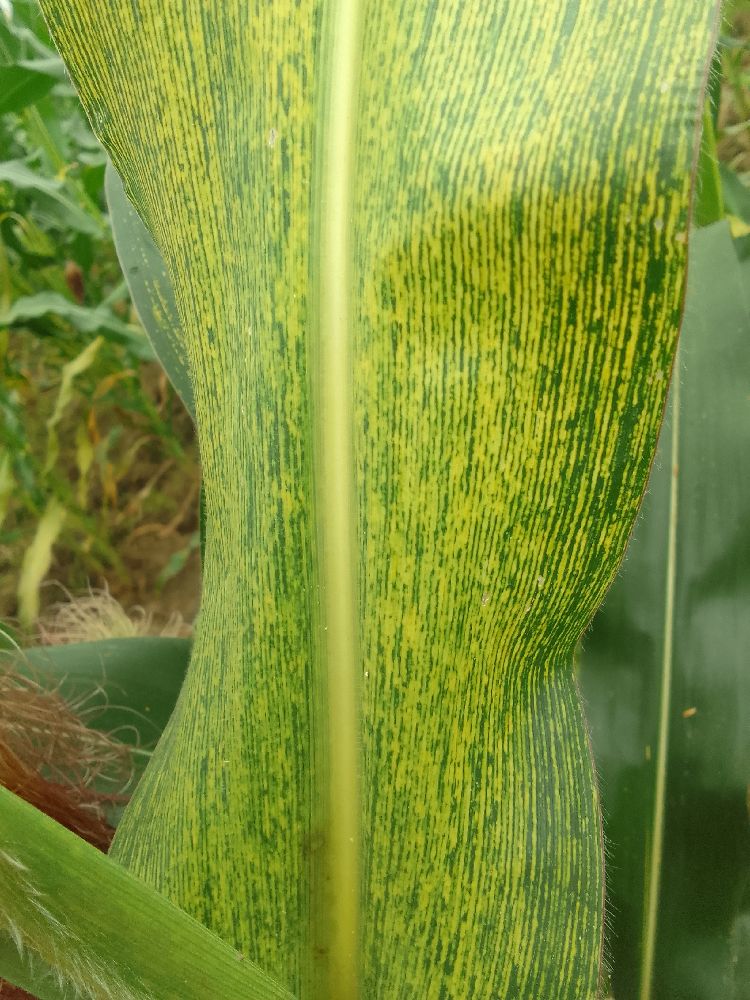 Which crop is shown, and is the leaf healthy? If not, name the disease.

maize, maize streak virus
